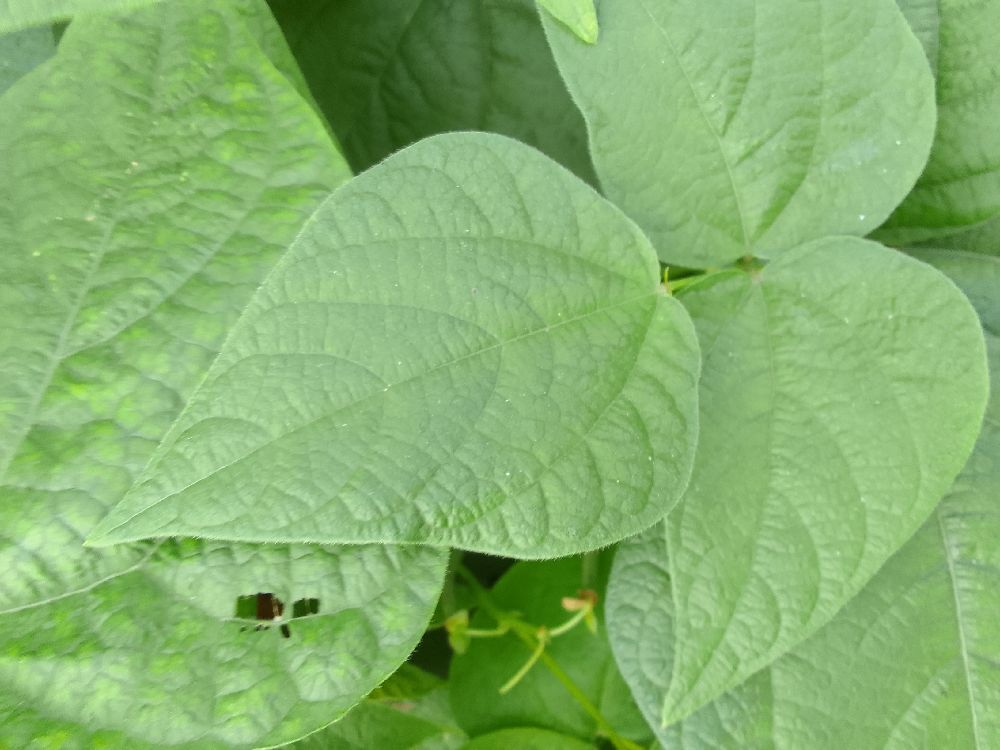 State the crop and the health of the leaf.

common bean, healthy
